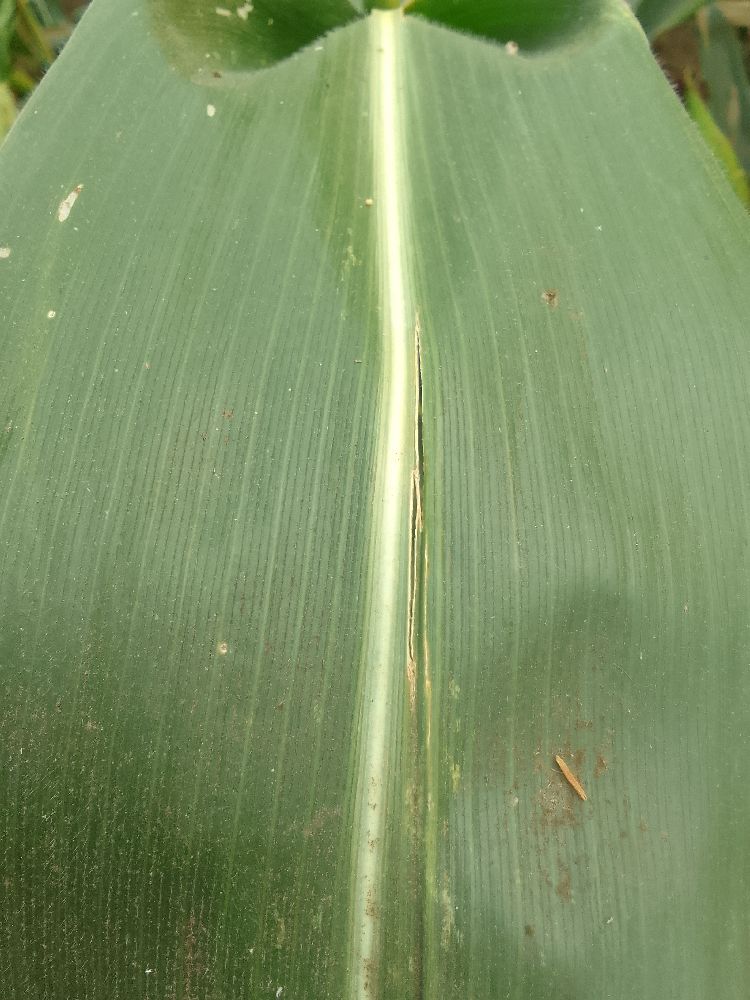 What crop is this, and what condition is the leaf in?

maize, healthy
